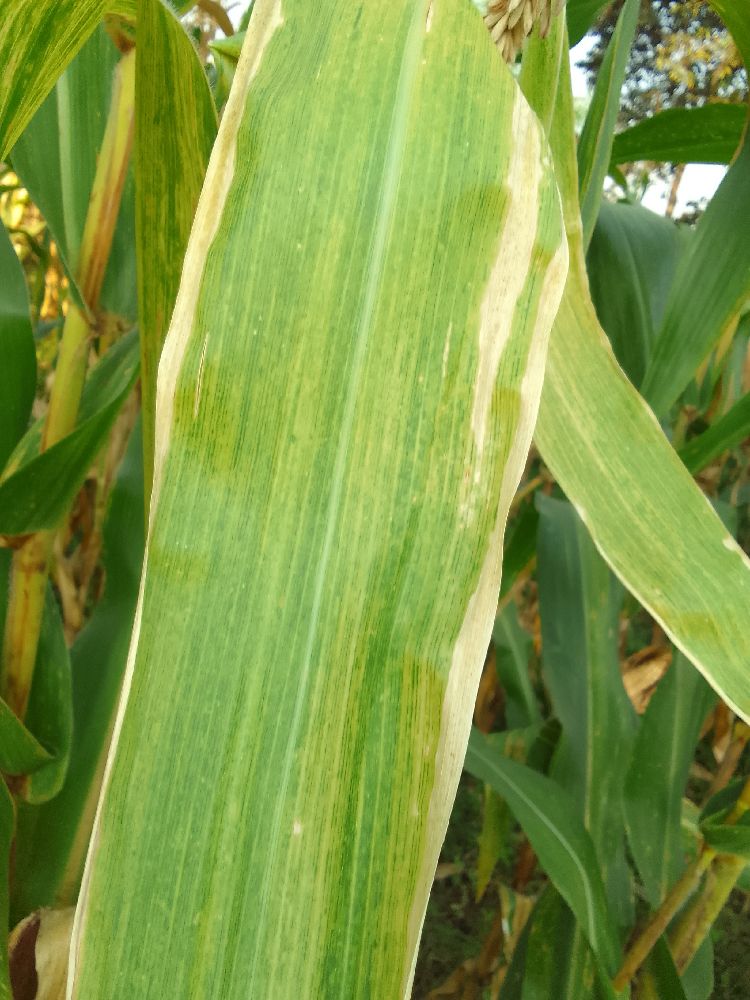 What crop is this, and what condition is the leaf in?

maize, maize lethal necrosis
